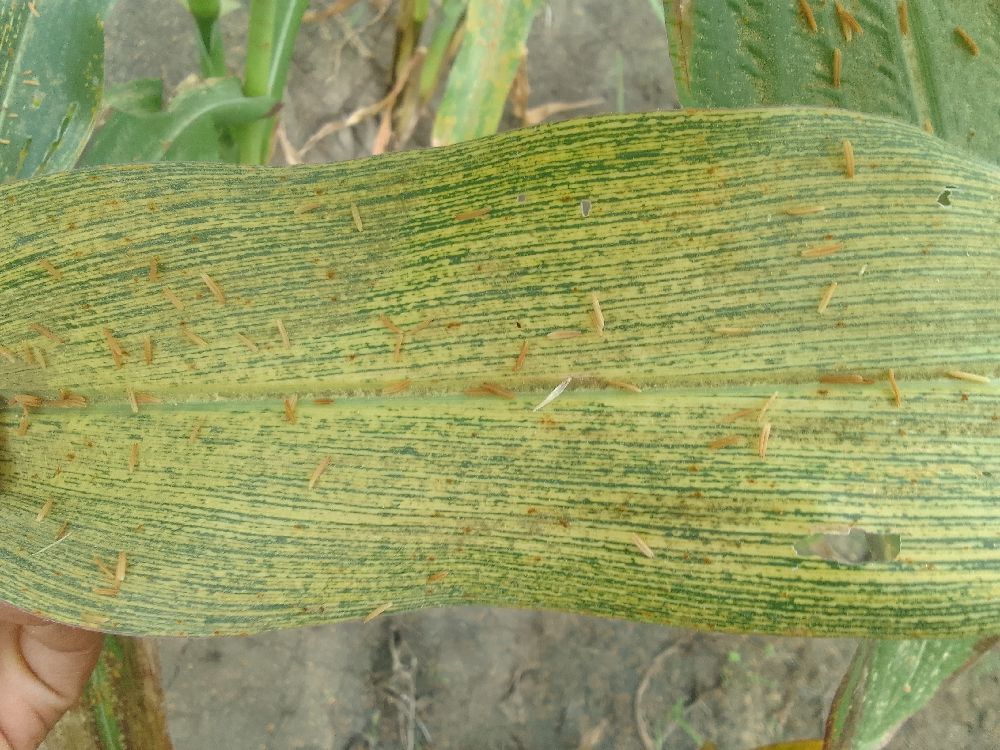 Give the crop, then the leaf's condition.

maize, maize streak virus
